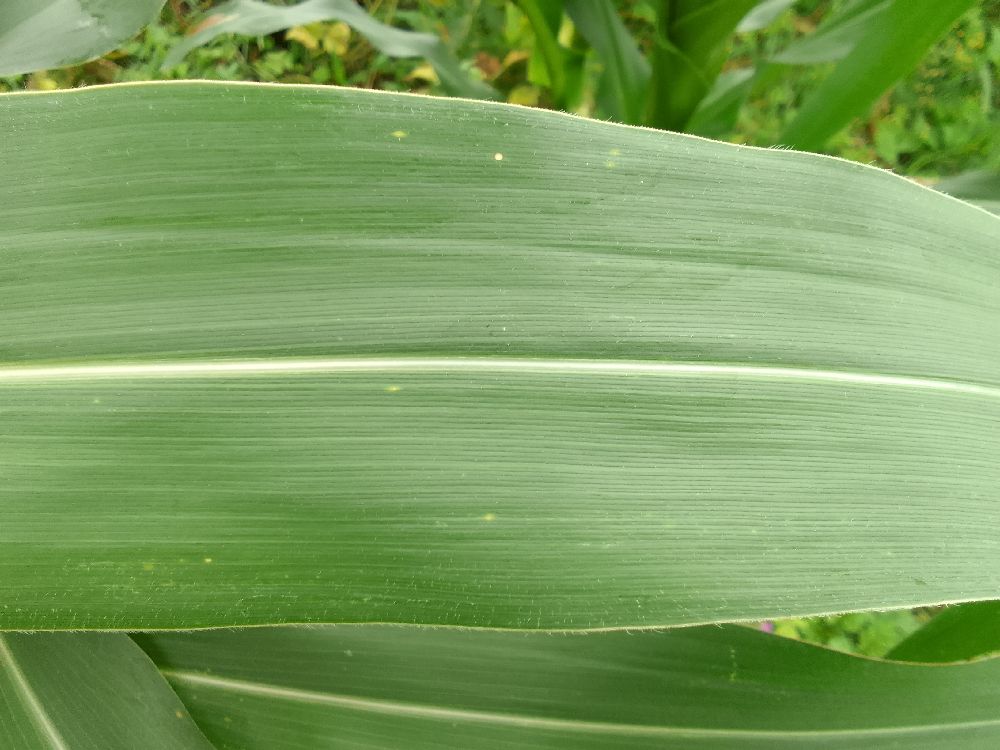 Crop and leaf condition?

maize, healthy
